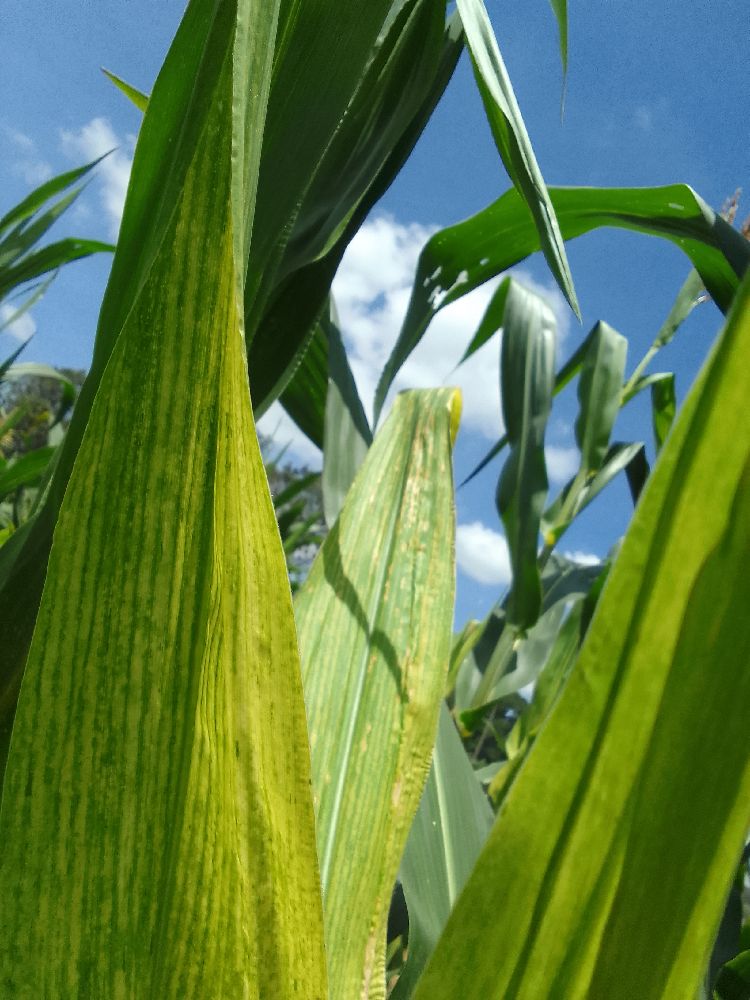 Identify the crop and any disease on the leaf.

maize, maize lethal necrosis
